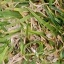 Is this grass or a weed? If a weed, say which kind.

grass
